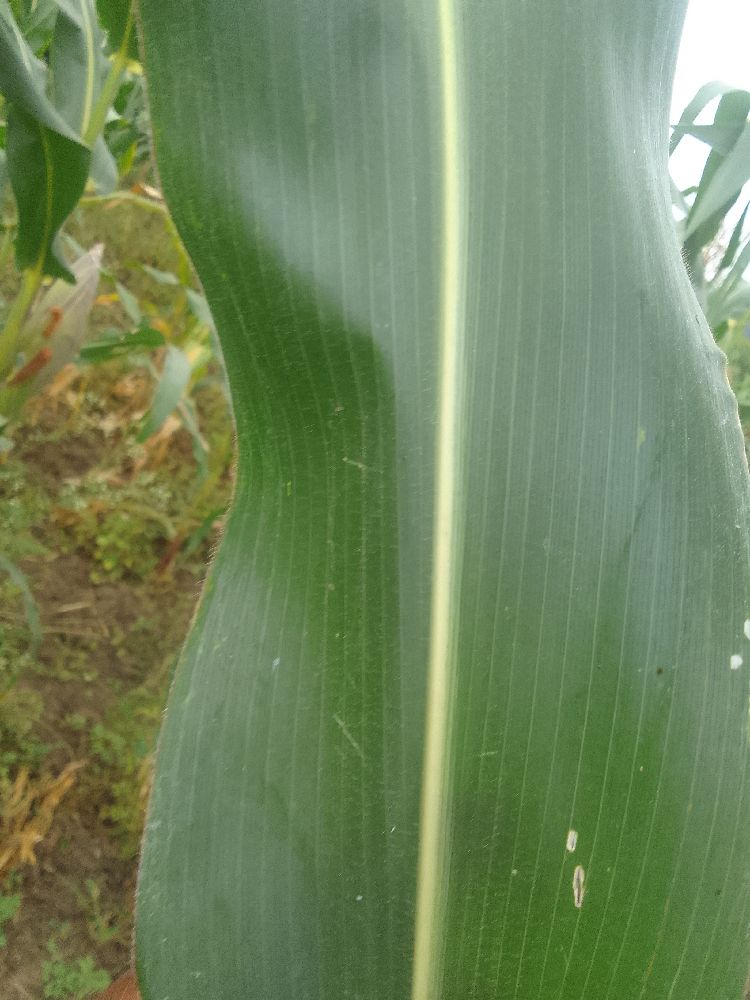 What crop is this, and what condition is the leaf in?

maize, healthy
